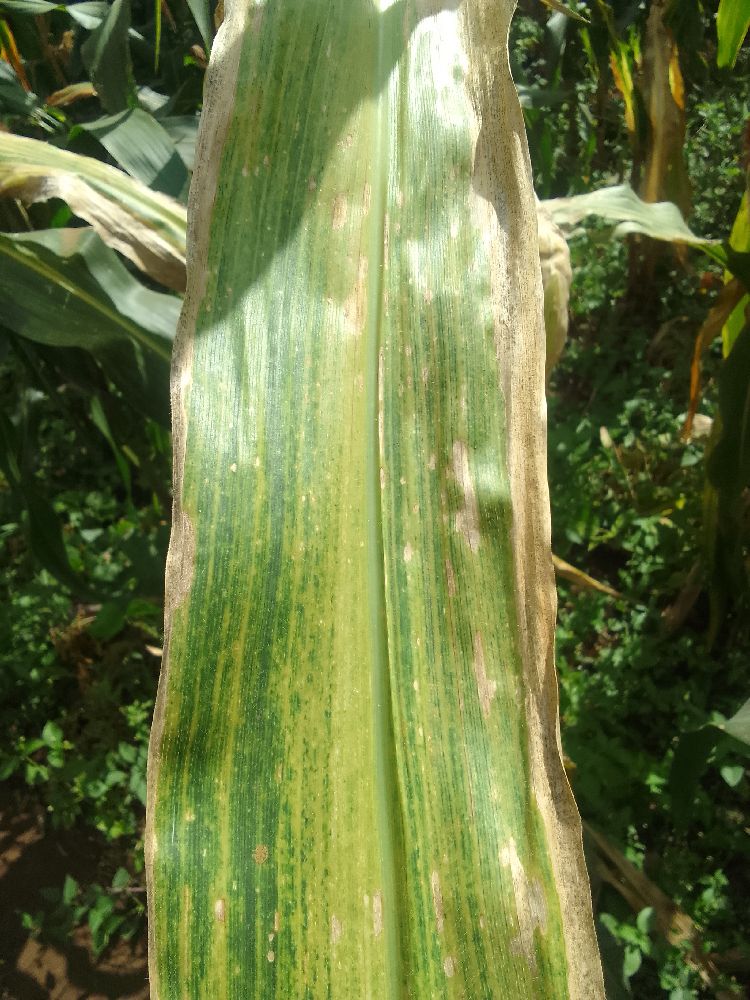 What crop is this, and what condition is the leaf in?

maize, maize lethal necrosis
